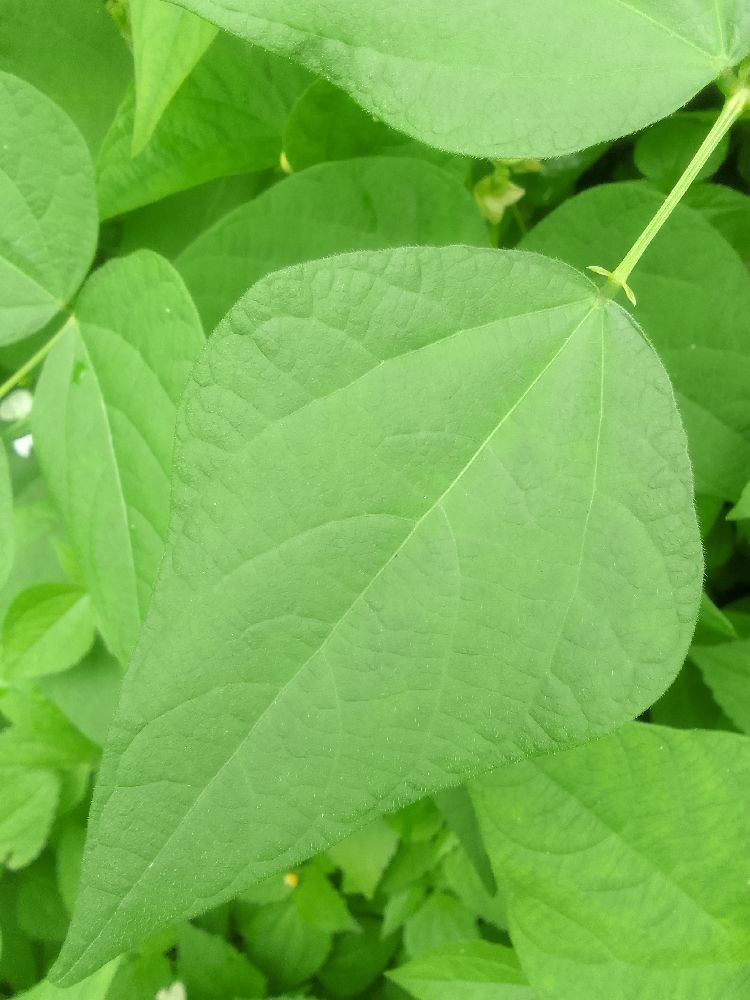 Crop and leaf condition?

common bean, healthy
